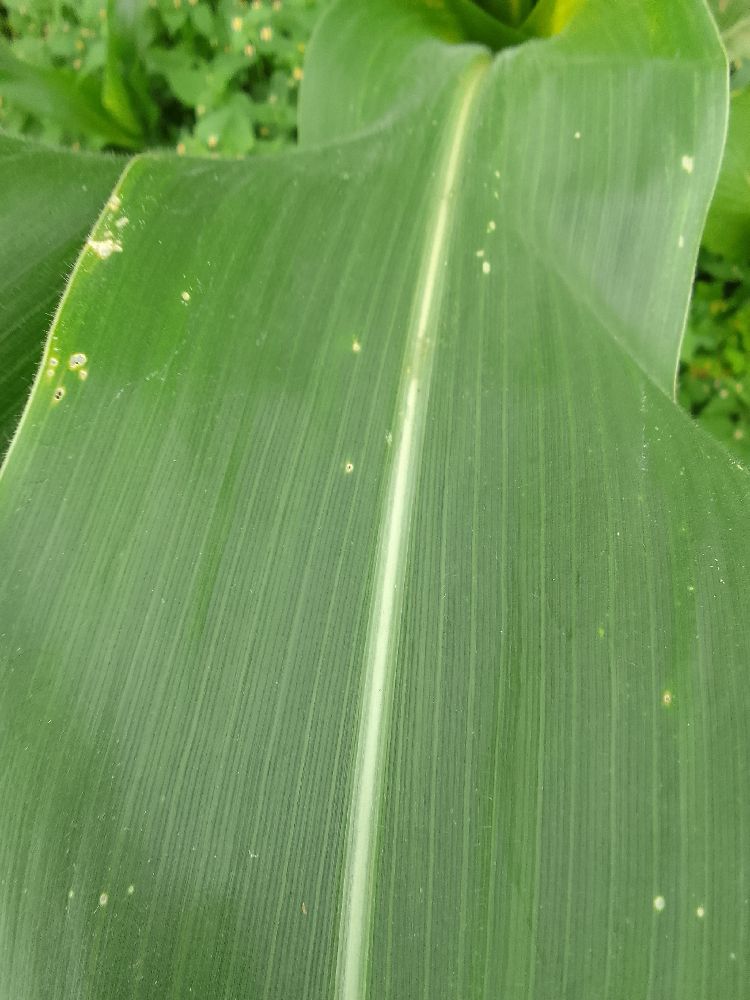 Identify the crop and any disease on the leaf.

maize, healthy
